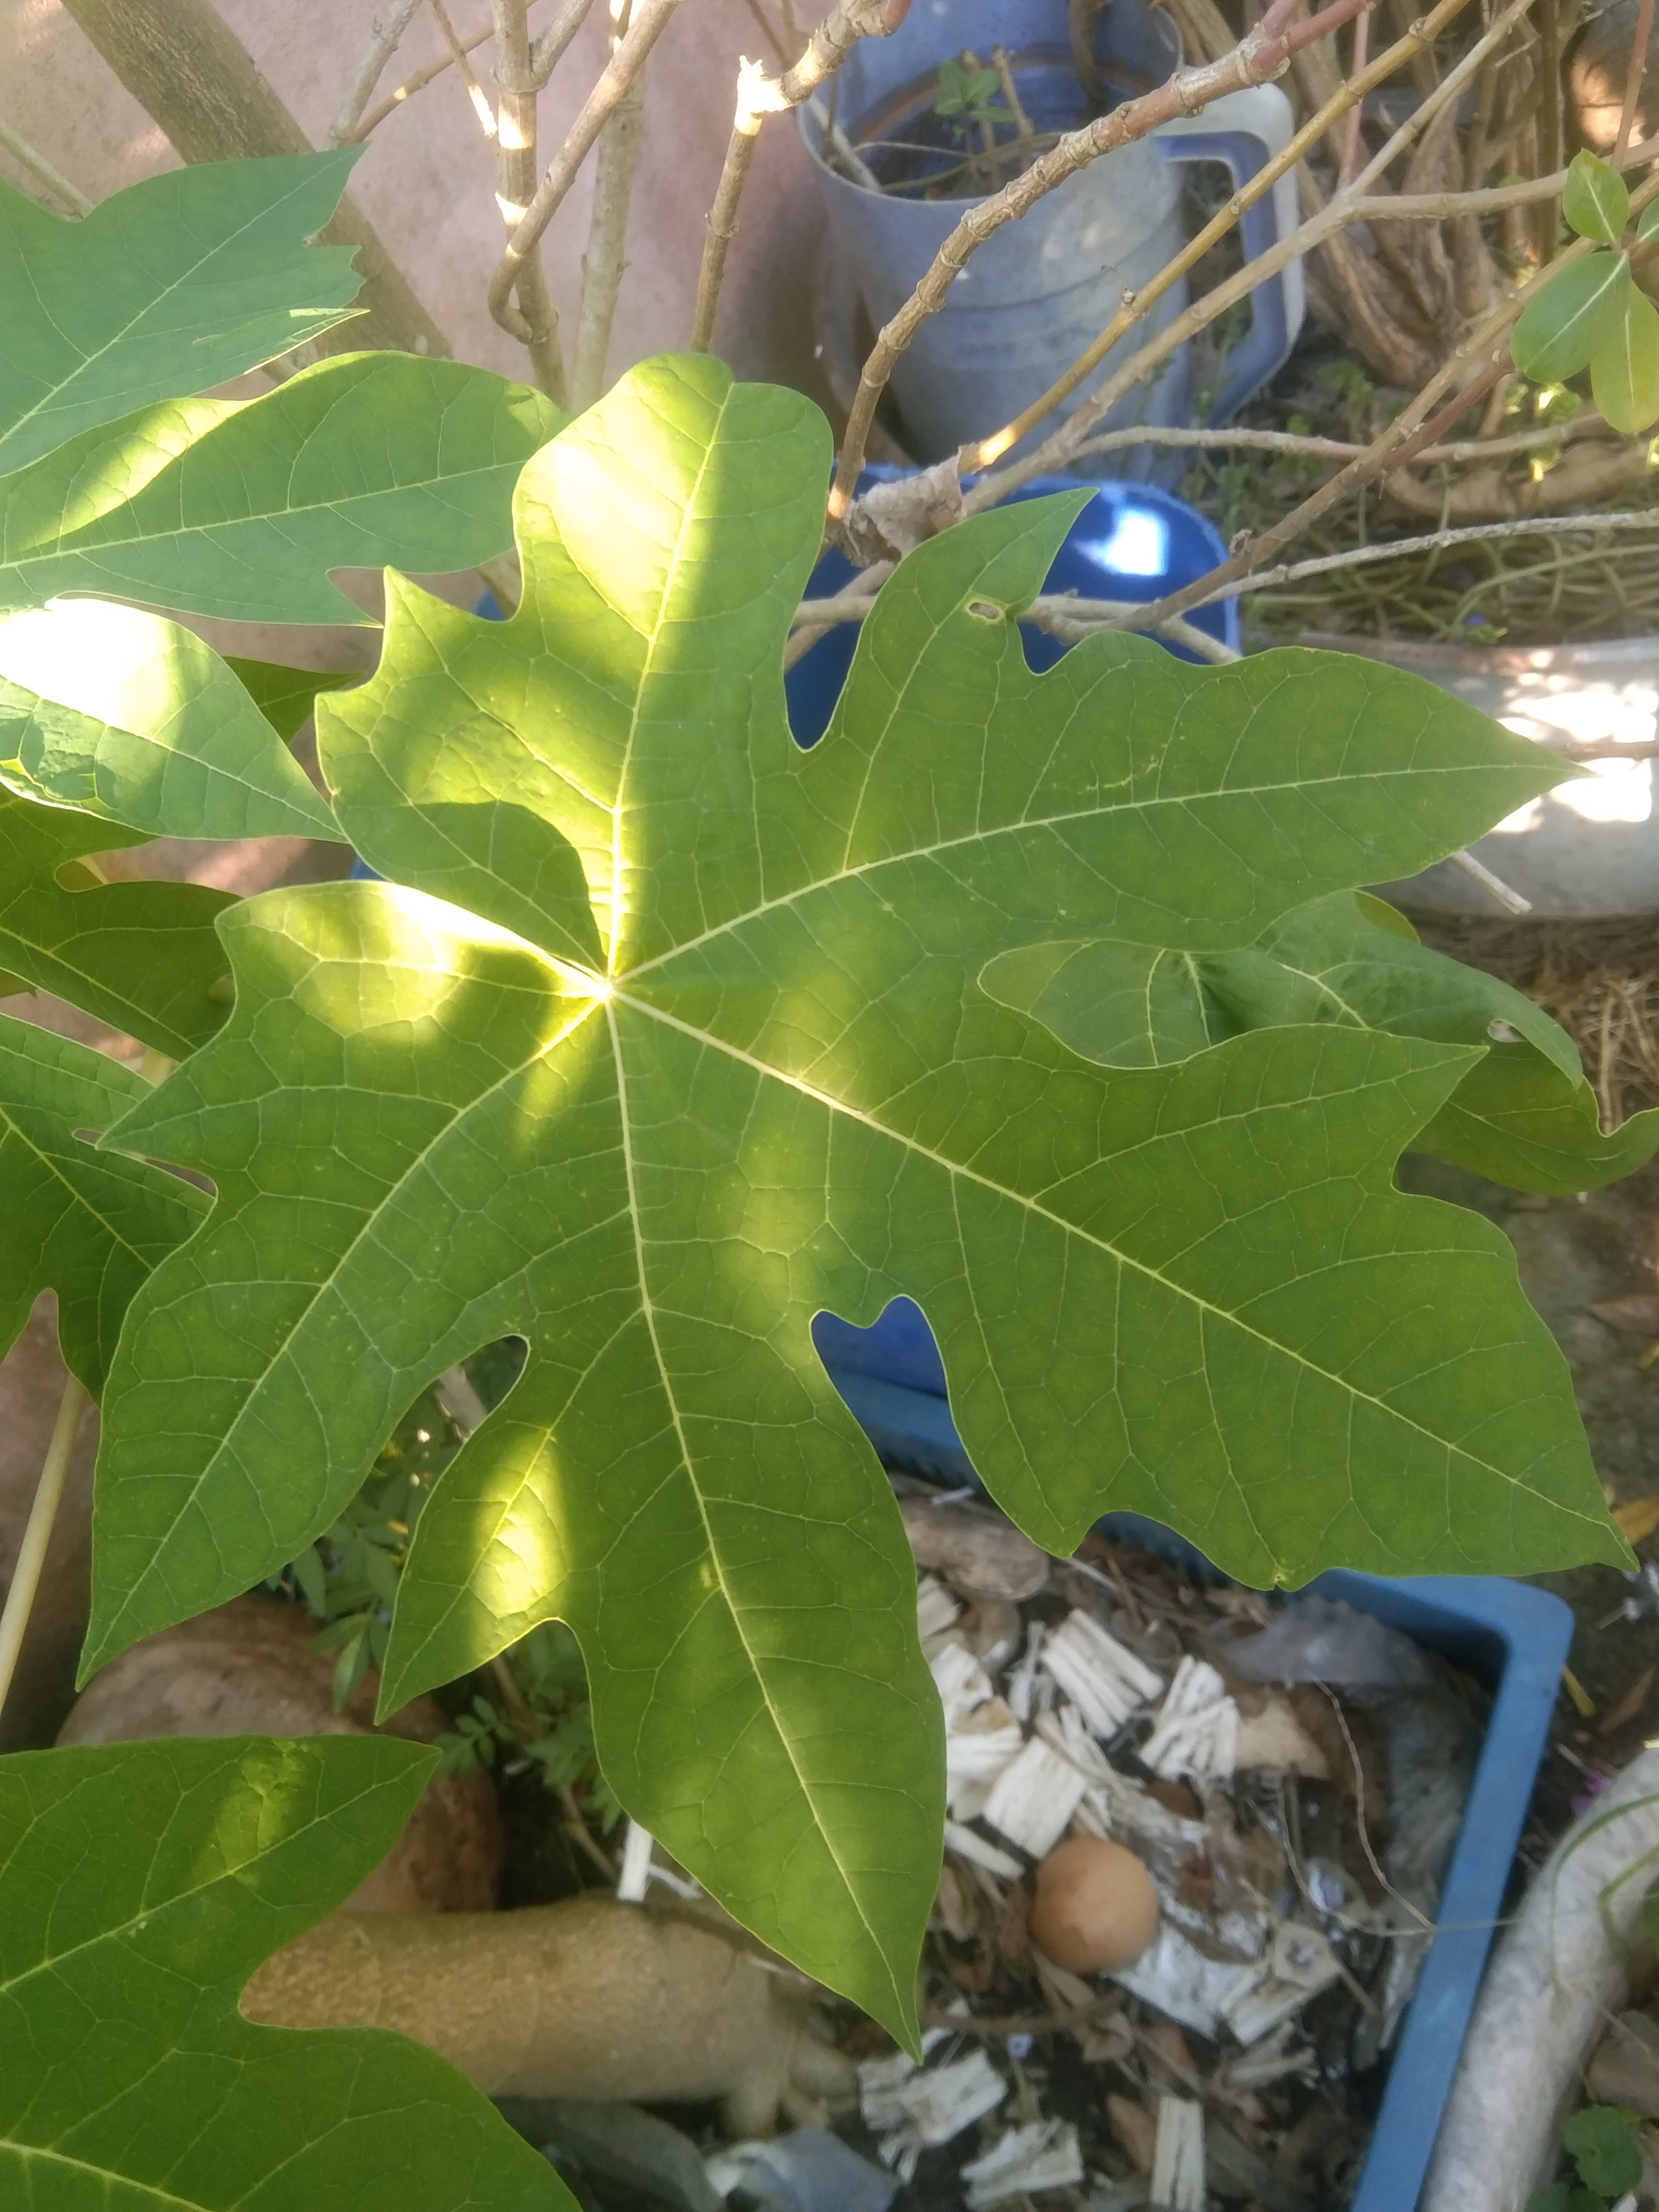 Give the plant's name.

papaya
